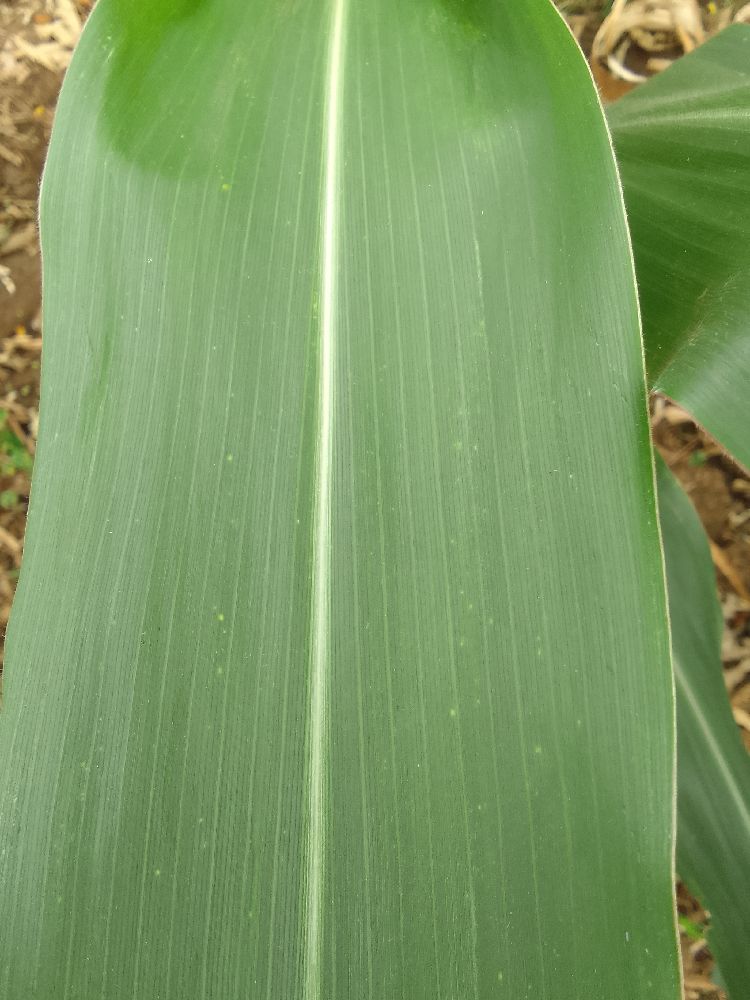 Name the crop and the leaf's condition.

maize, healthy
